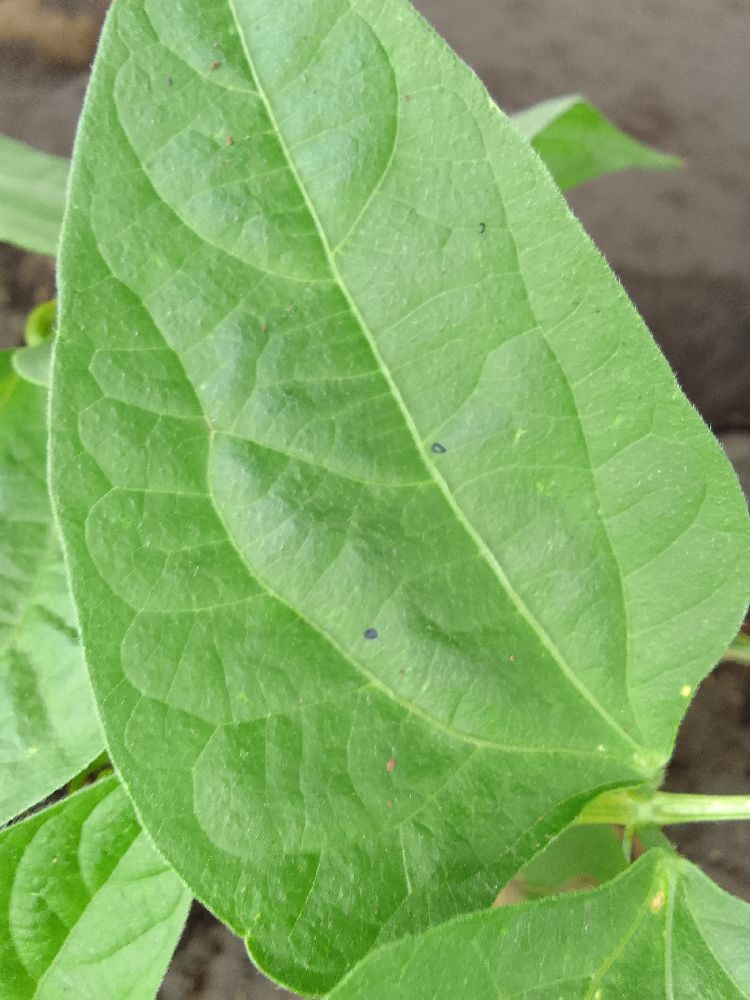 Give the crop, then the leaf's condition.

common bean, healthy
